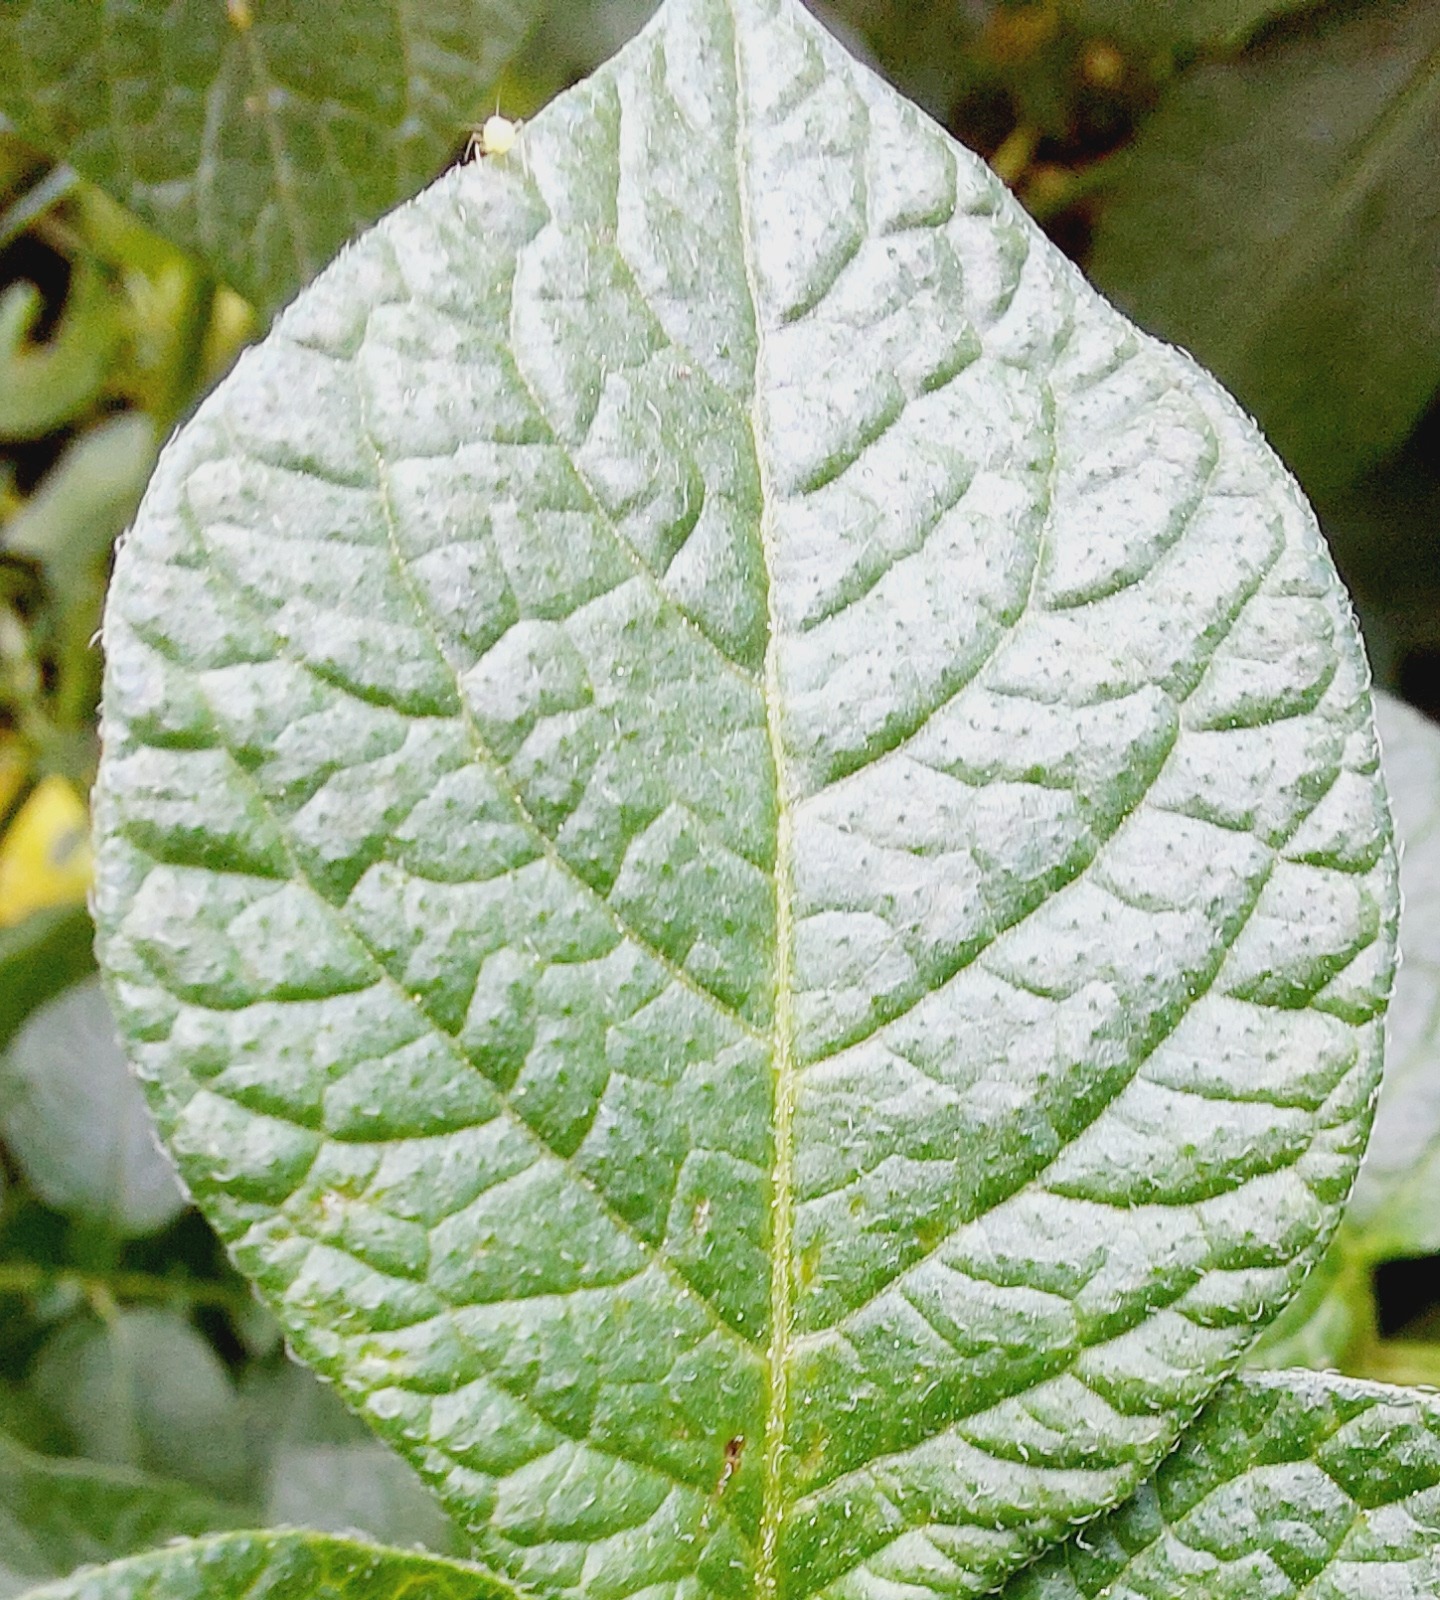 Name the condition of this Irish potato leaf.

healthy
